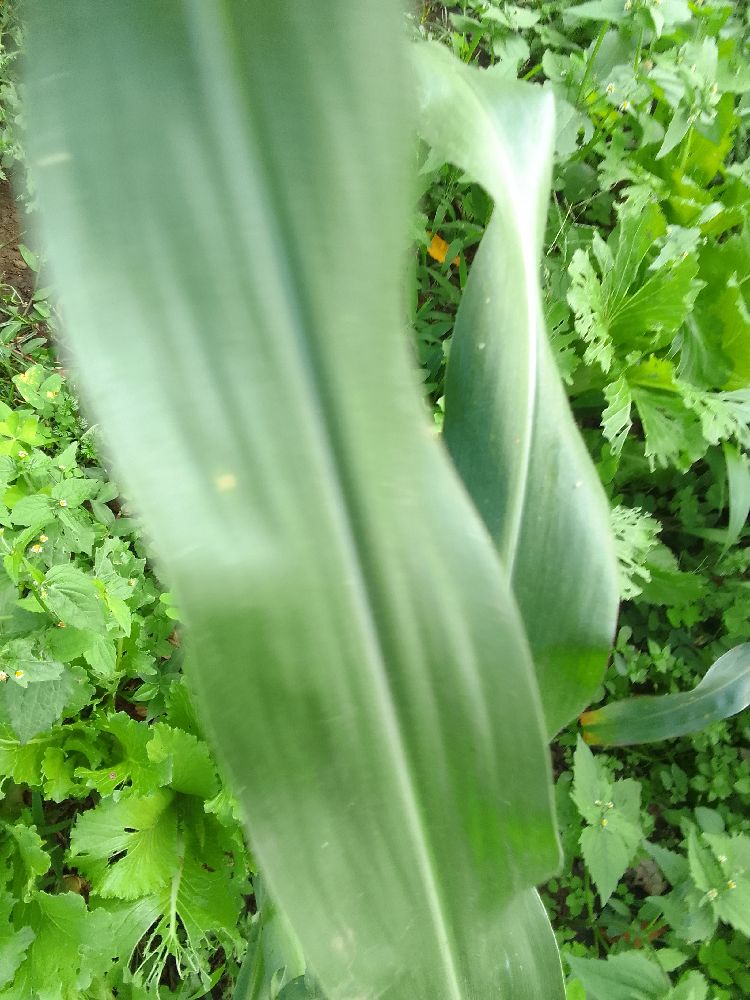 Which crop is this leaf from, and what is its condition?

maize, healthy
